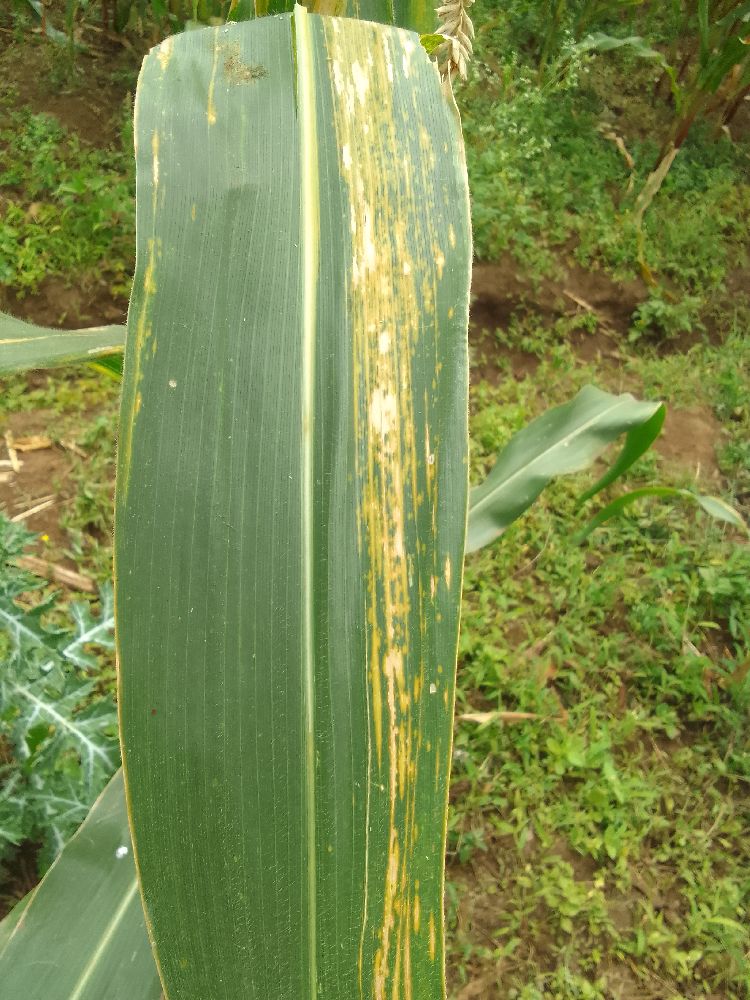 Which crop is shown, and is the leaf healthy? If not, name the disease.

maize, maize lethal necrosis
